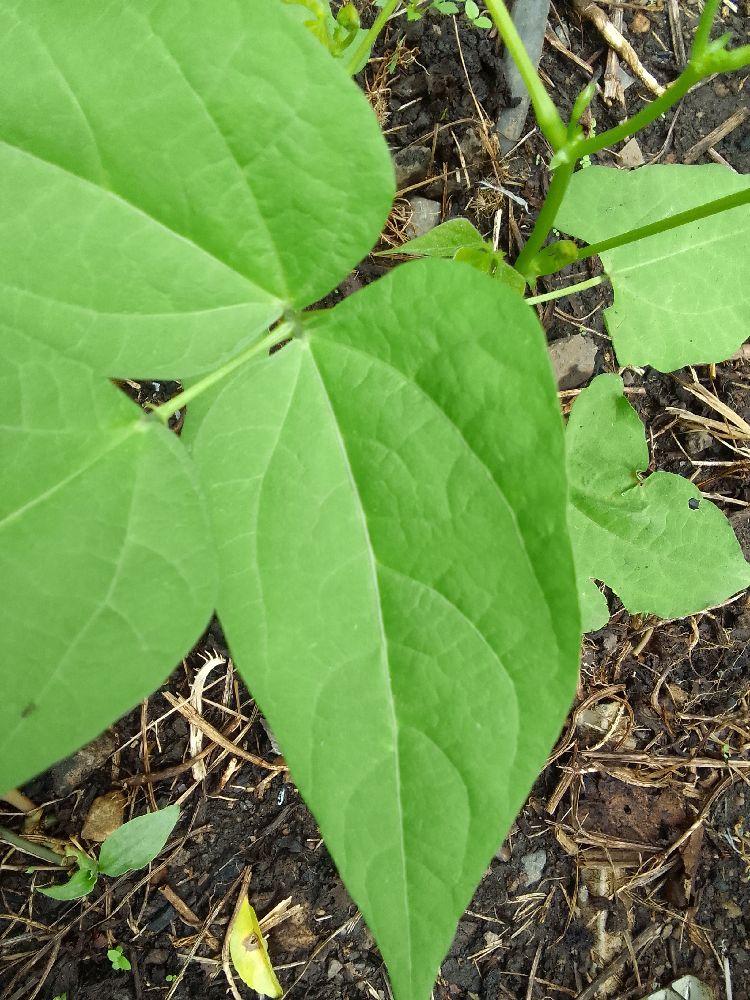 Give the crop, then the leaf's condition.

common bean, healthy
